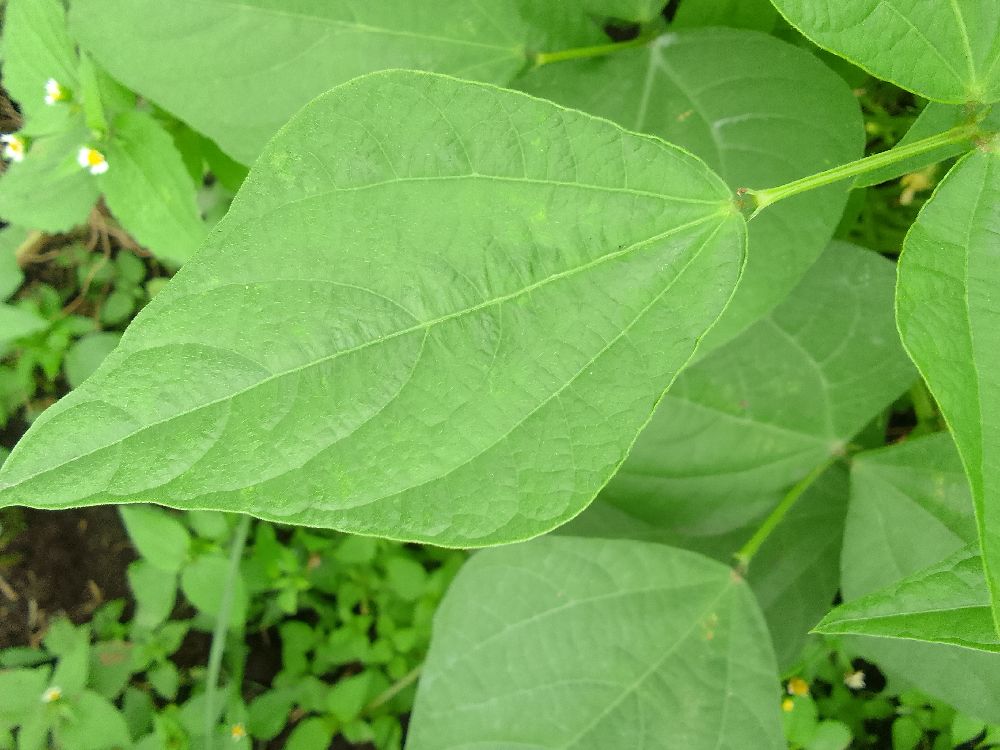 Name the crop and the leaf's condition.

common bean, healthy
